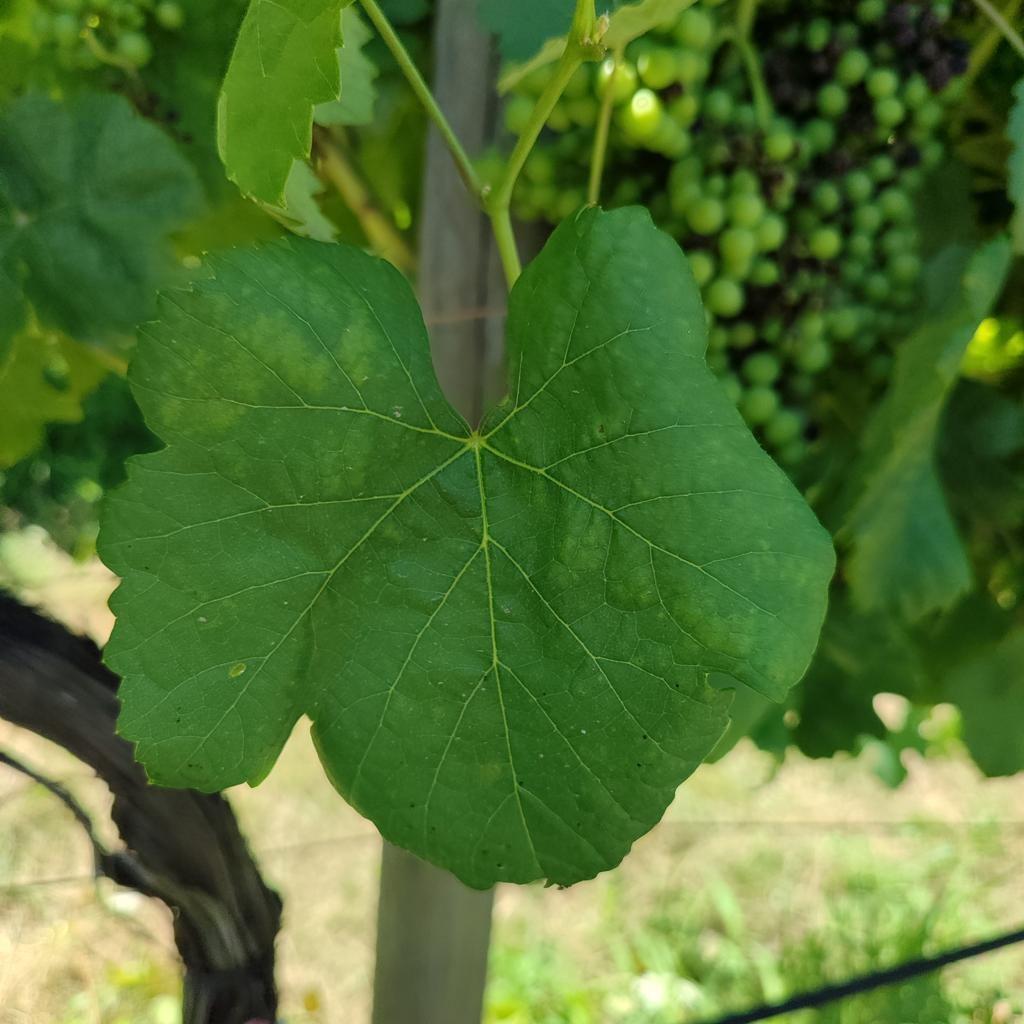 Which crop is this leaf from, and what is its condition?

grapevine, downy mildew
